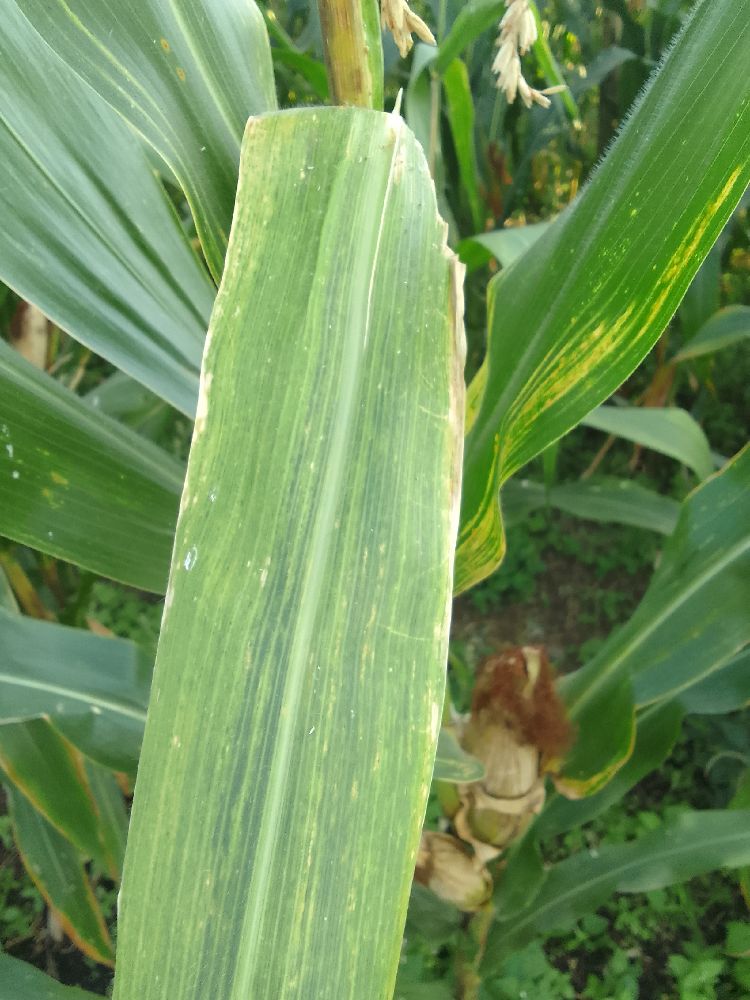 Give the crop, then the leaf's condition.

maize, maize lethal necrosis
